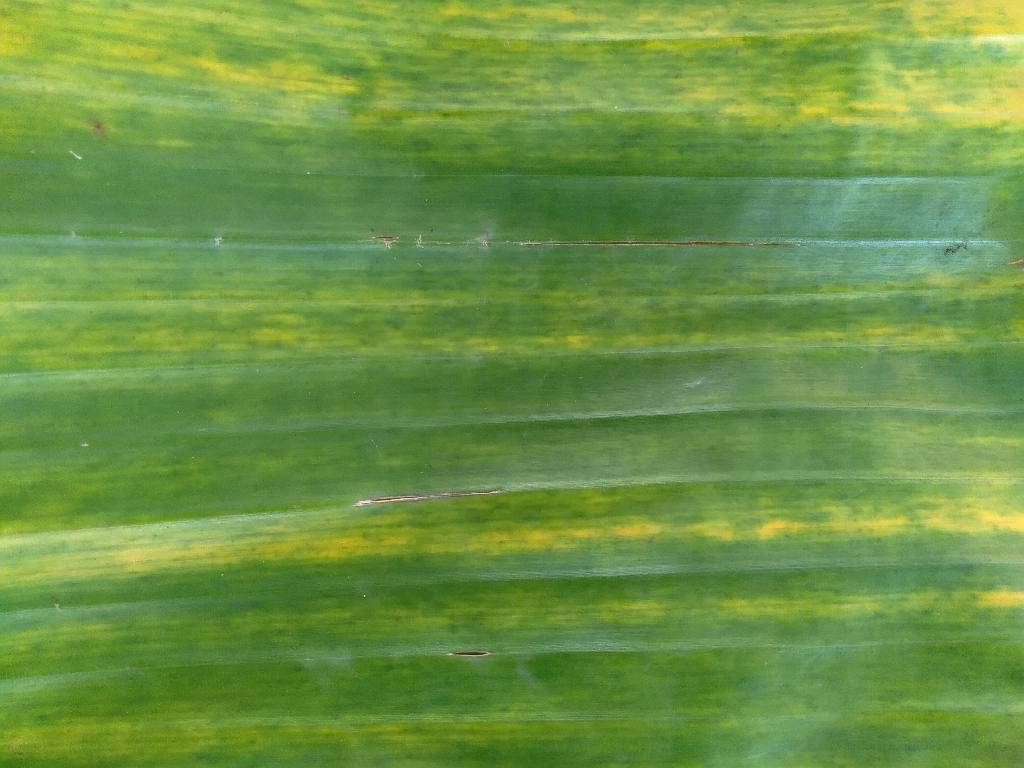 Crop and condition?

banana, fusarium wilt race 1
